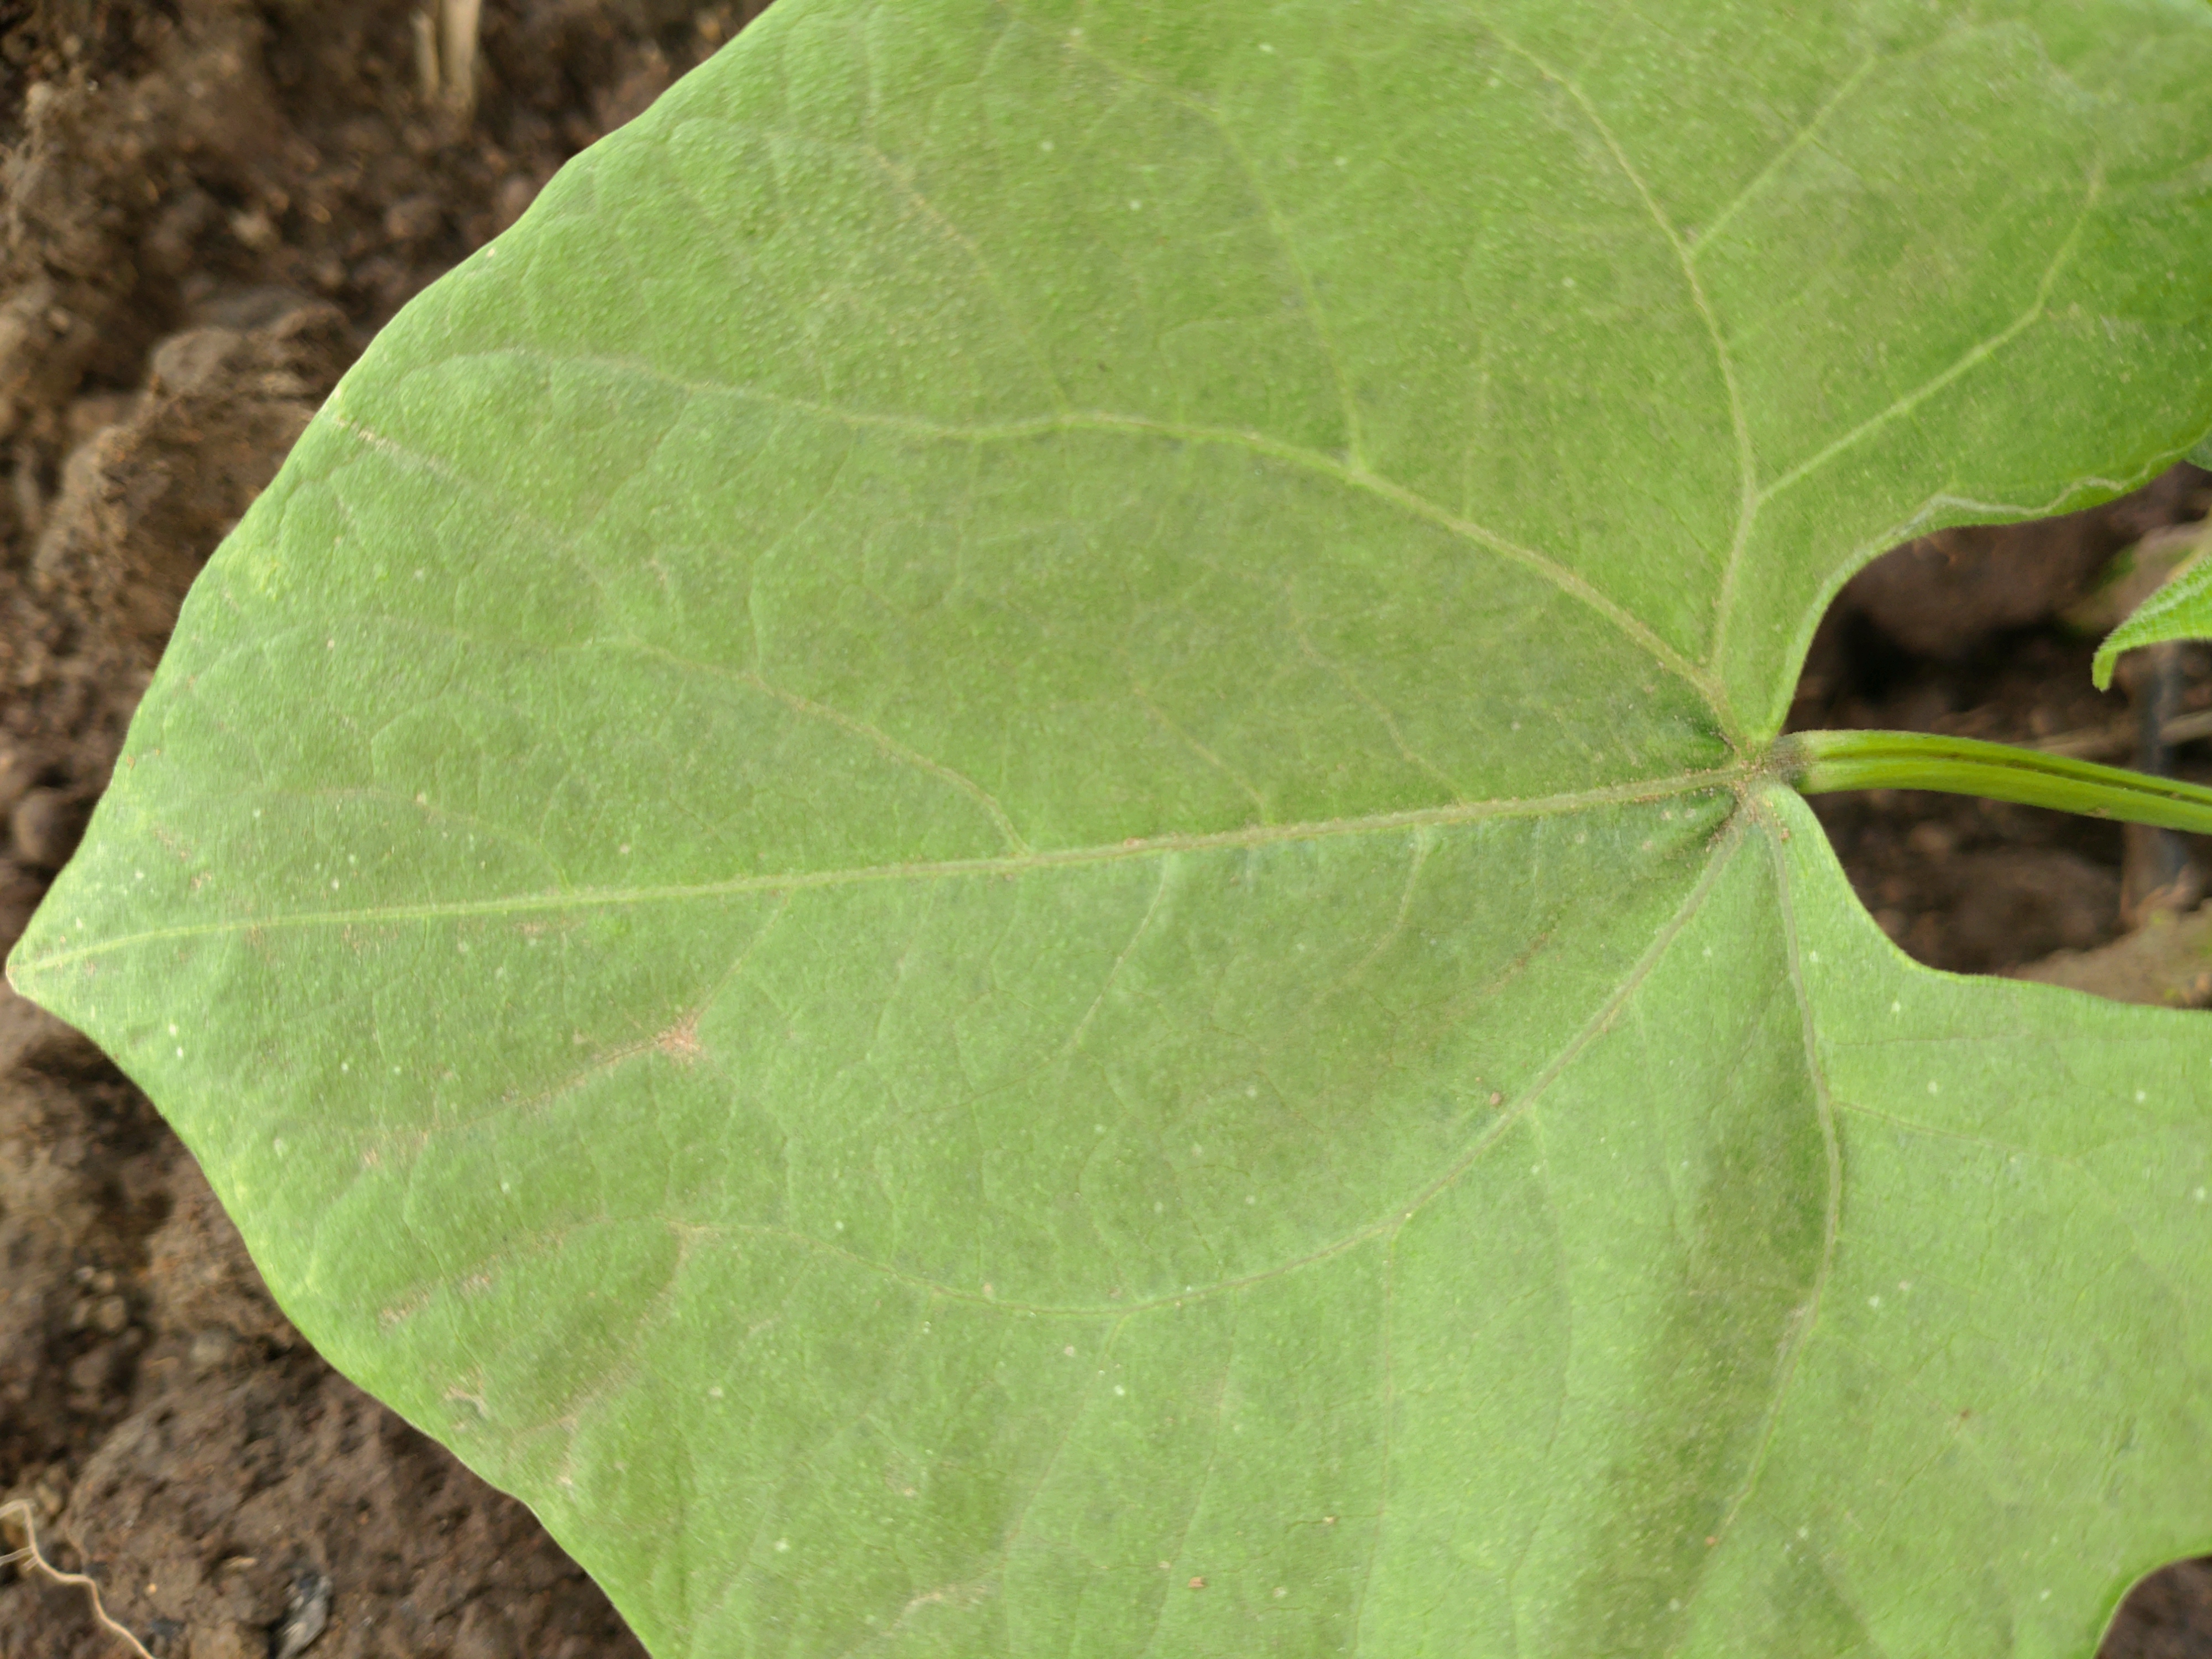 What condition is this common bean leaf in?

healthy
